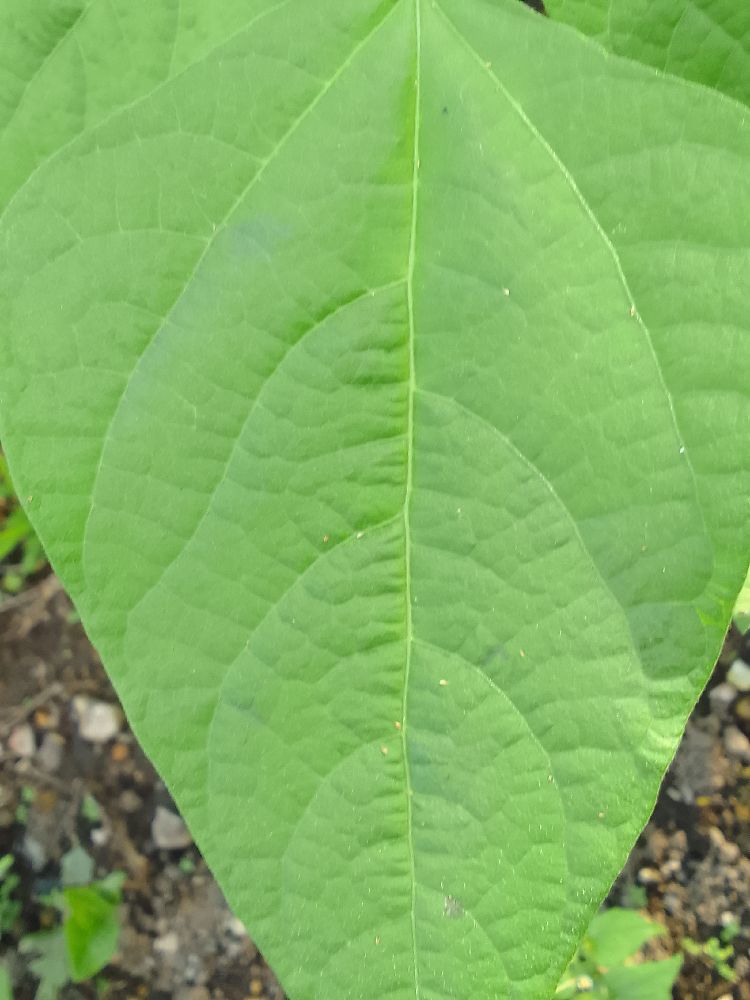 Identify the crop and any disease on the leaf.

common bean, healthy
